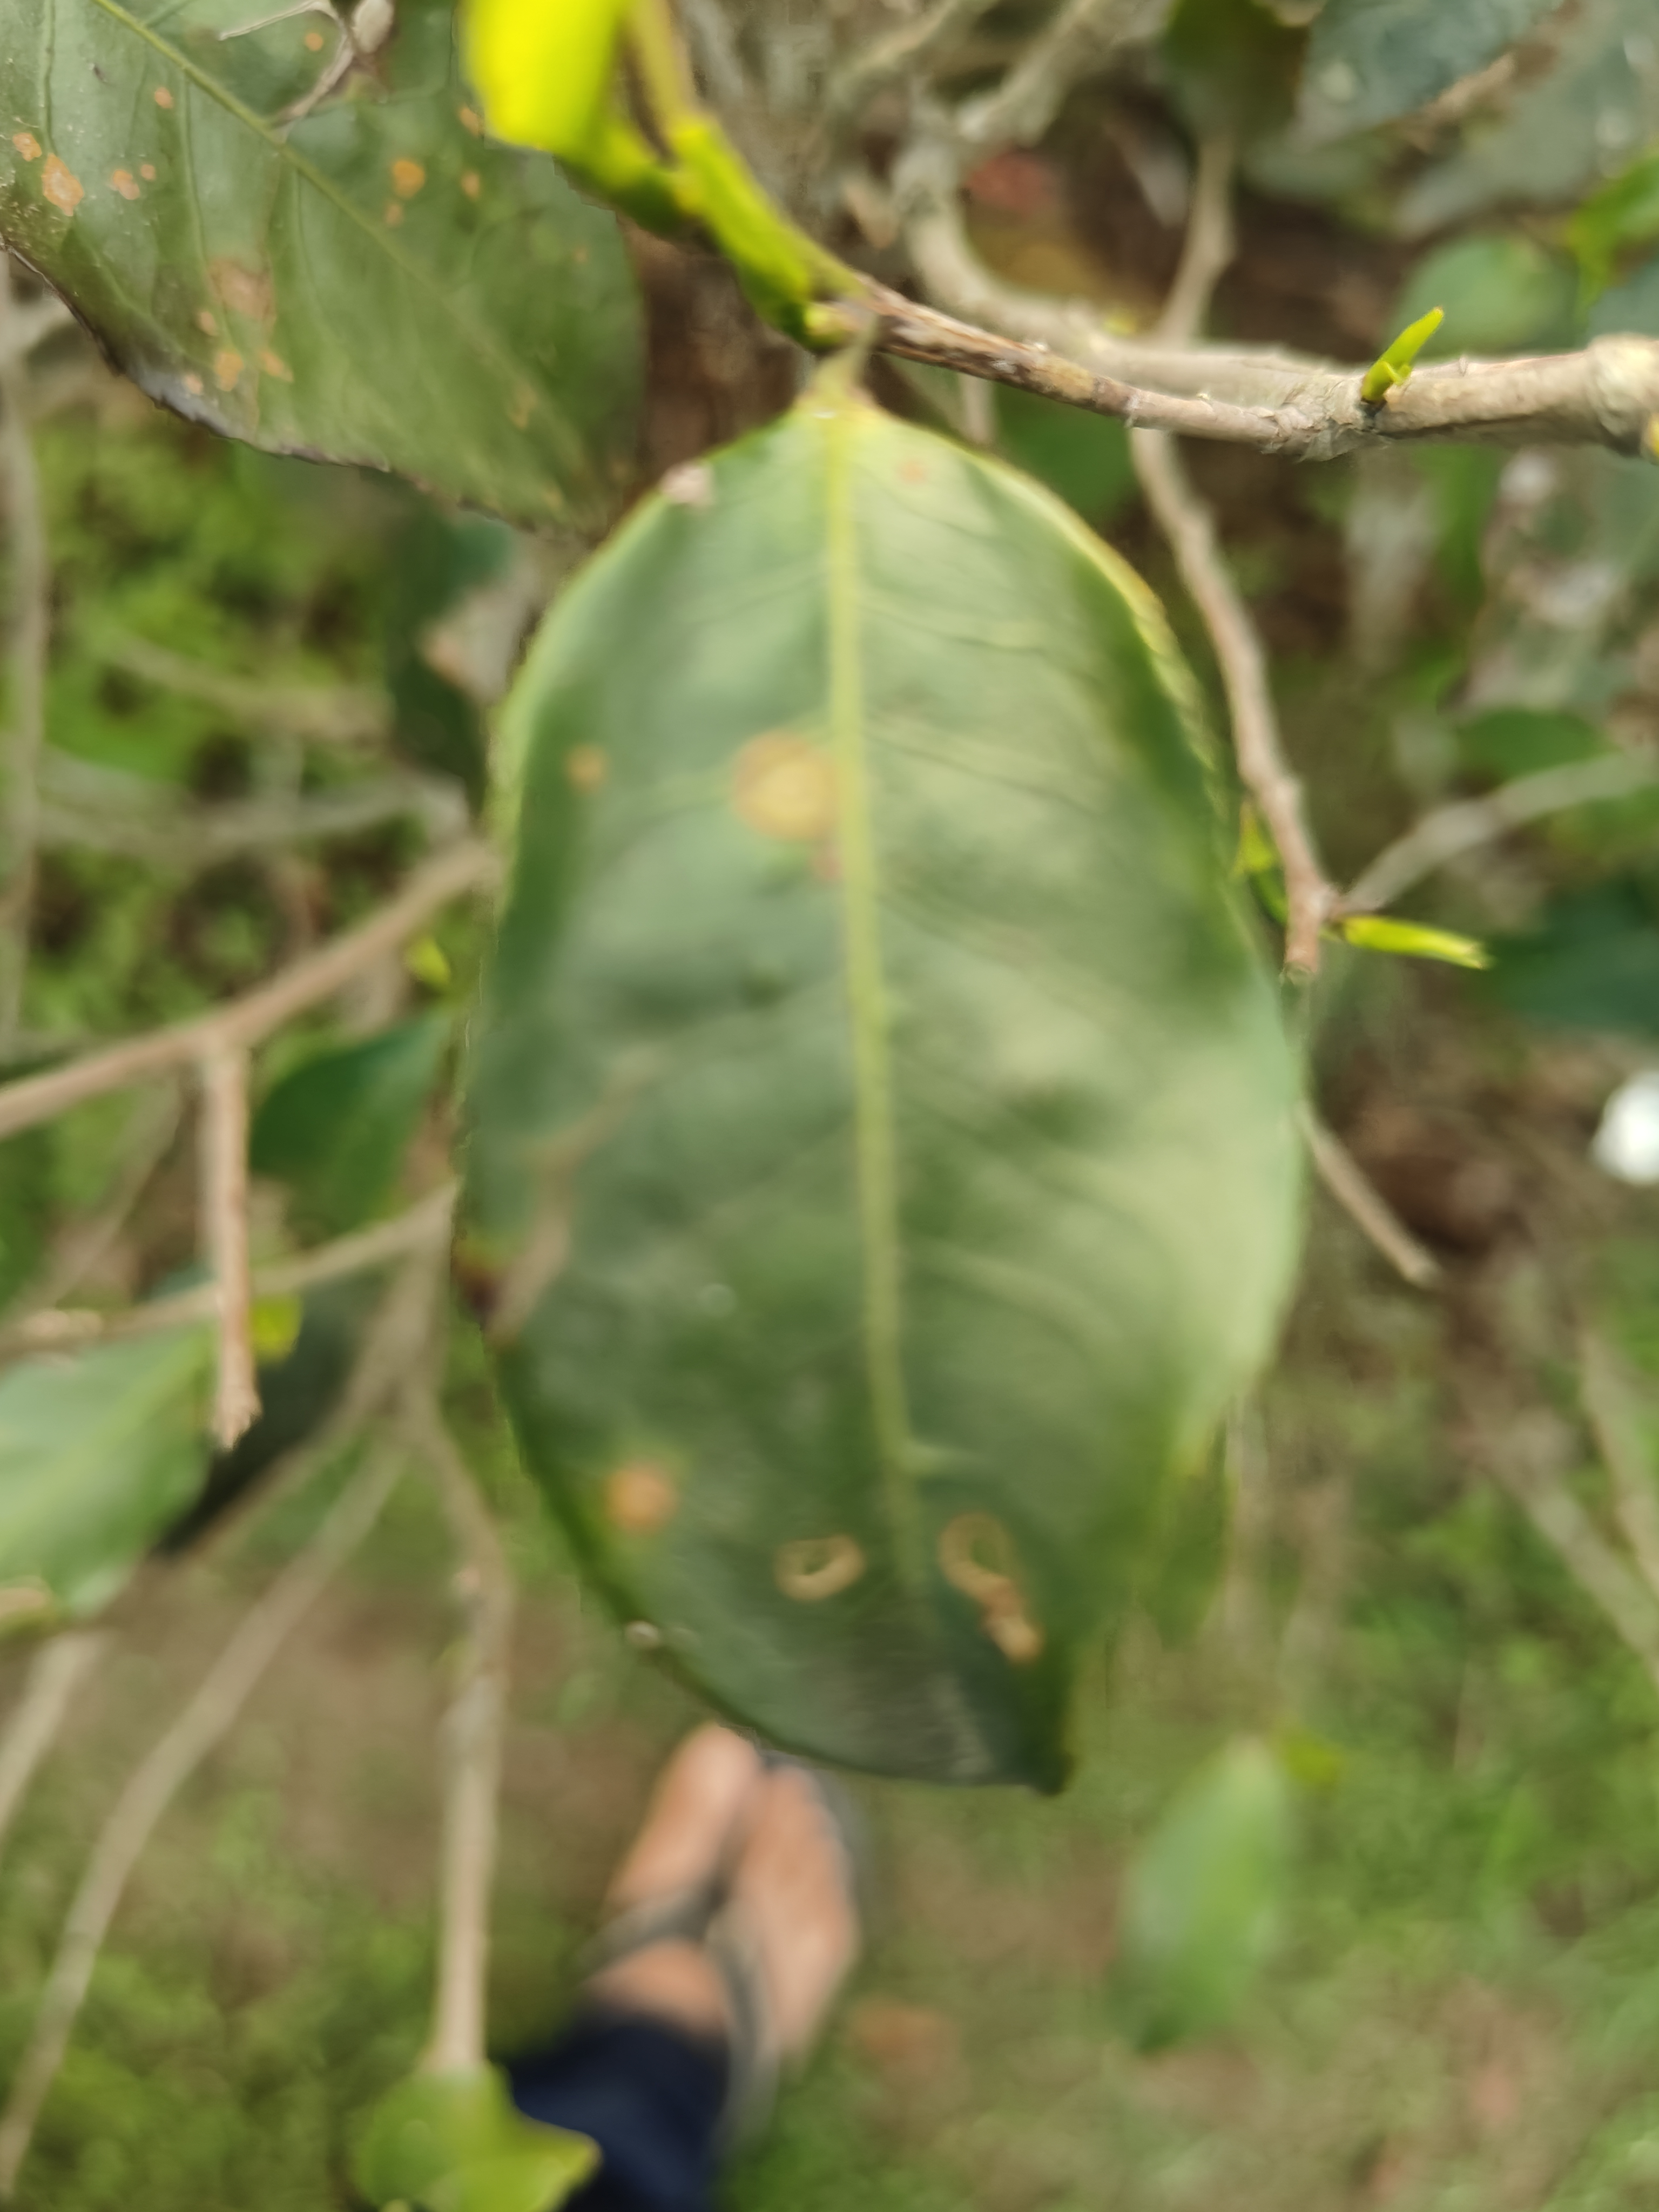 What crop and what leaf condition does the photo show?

tea, red rust
